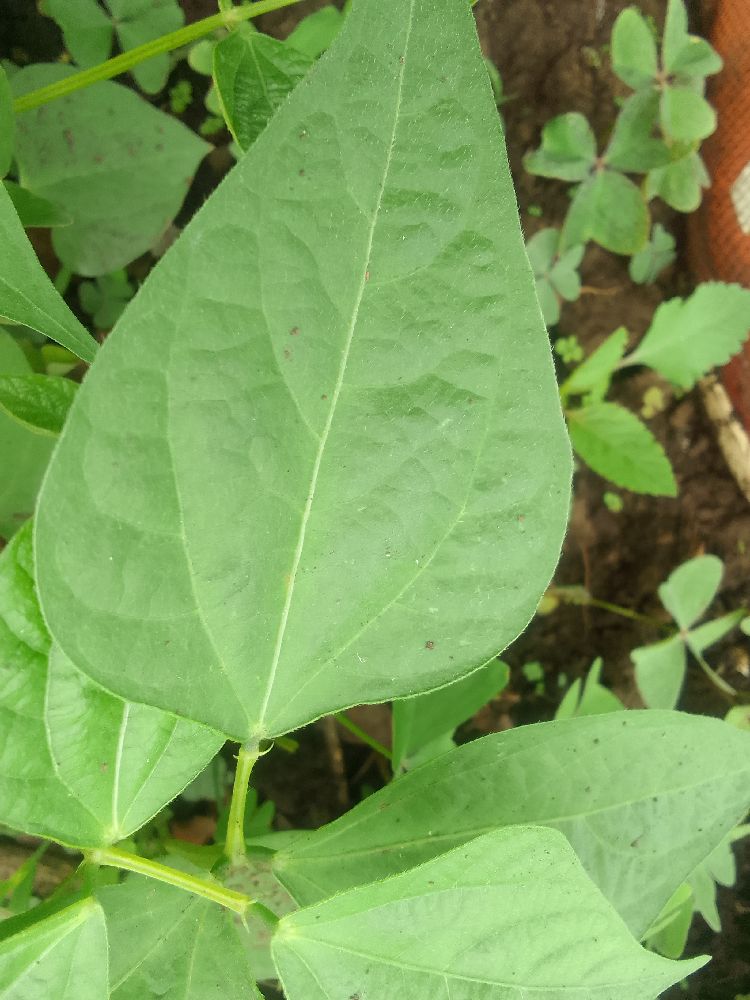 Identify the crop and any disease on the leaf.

common bean, healthy
